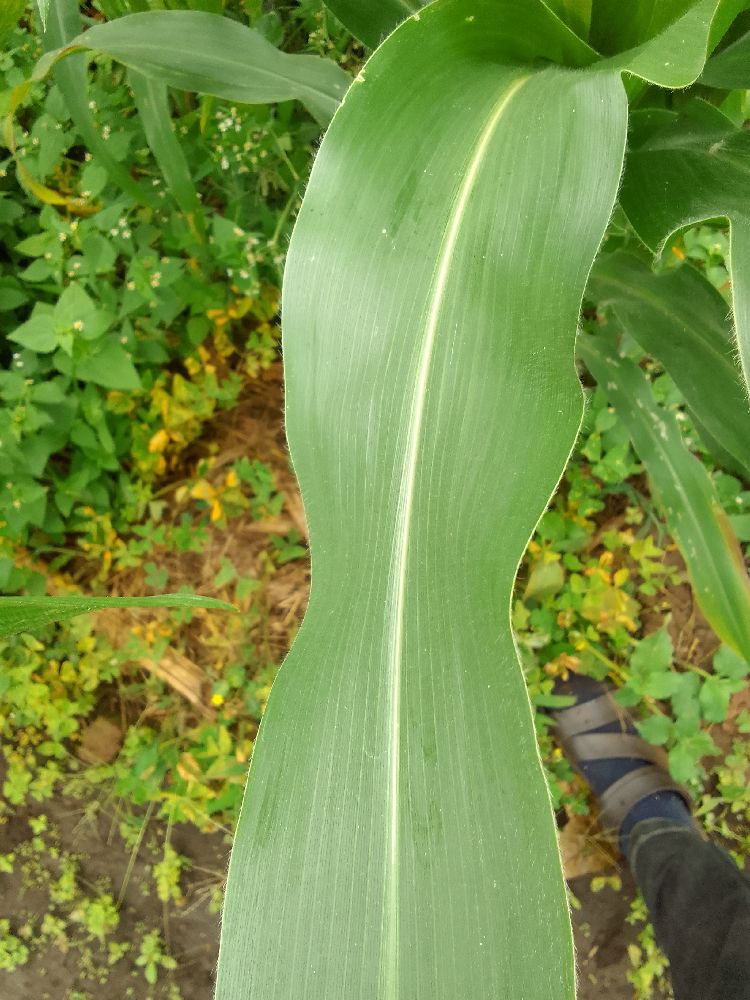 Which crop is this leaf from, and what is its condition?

maize, healthy
